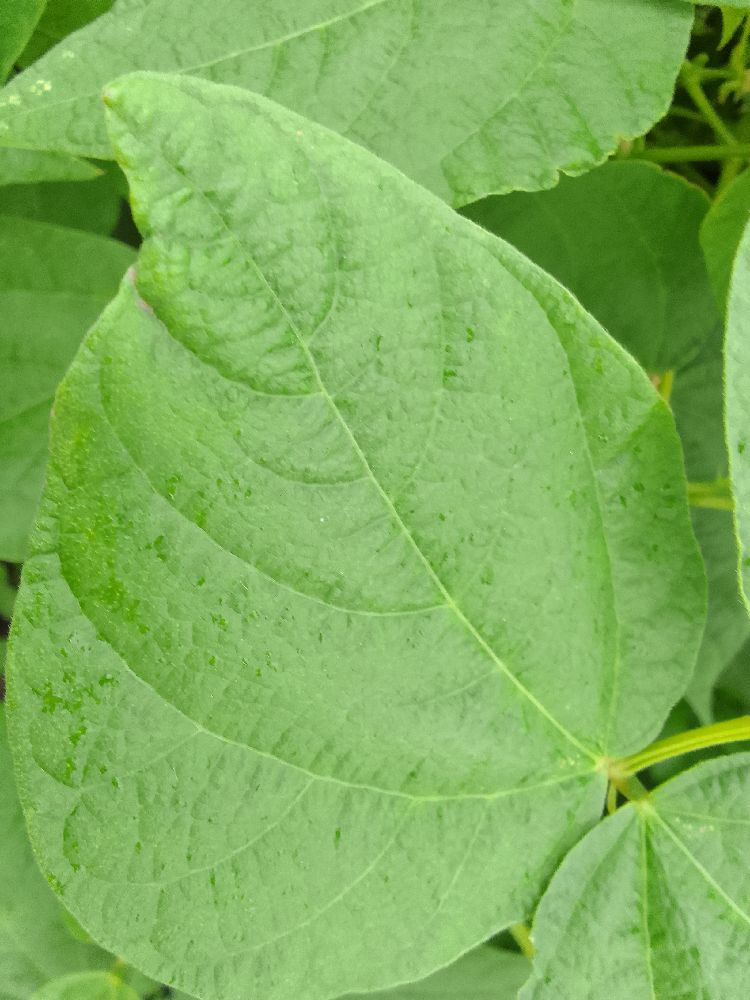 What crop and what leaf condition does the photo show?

common bean, healthy
